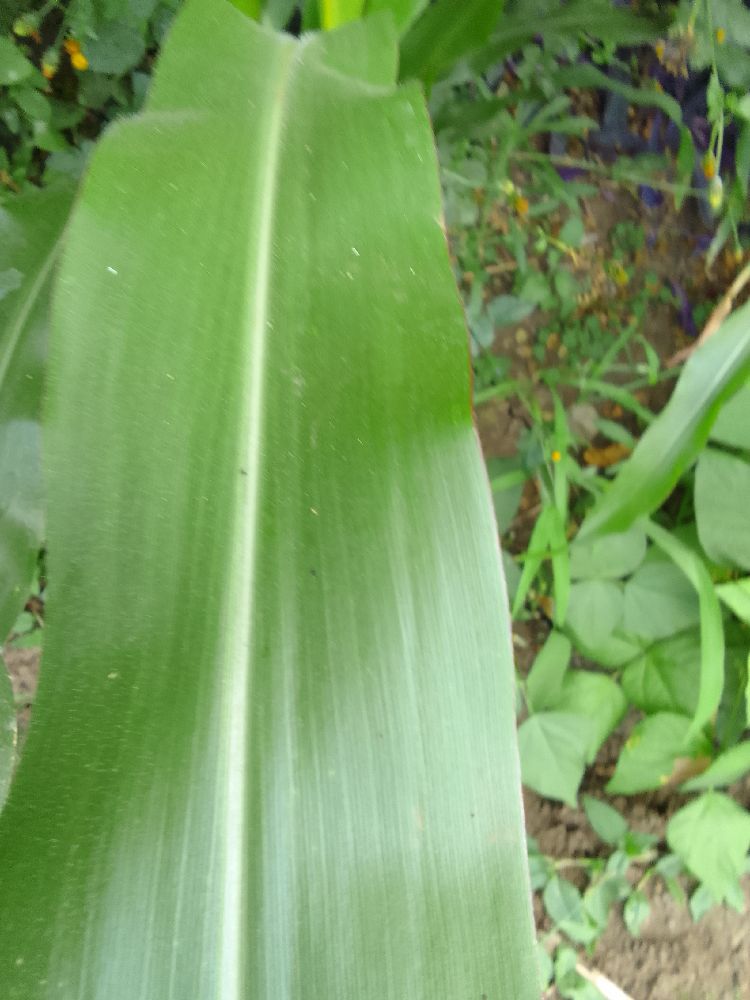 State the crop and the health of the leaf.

maize, healthy
